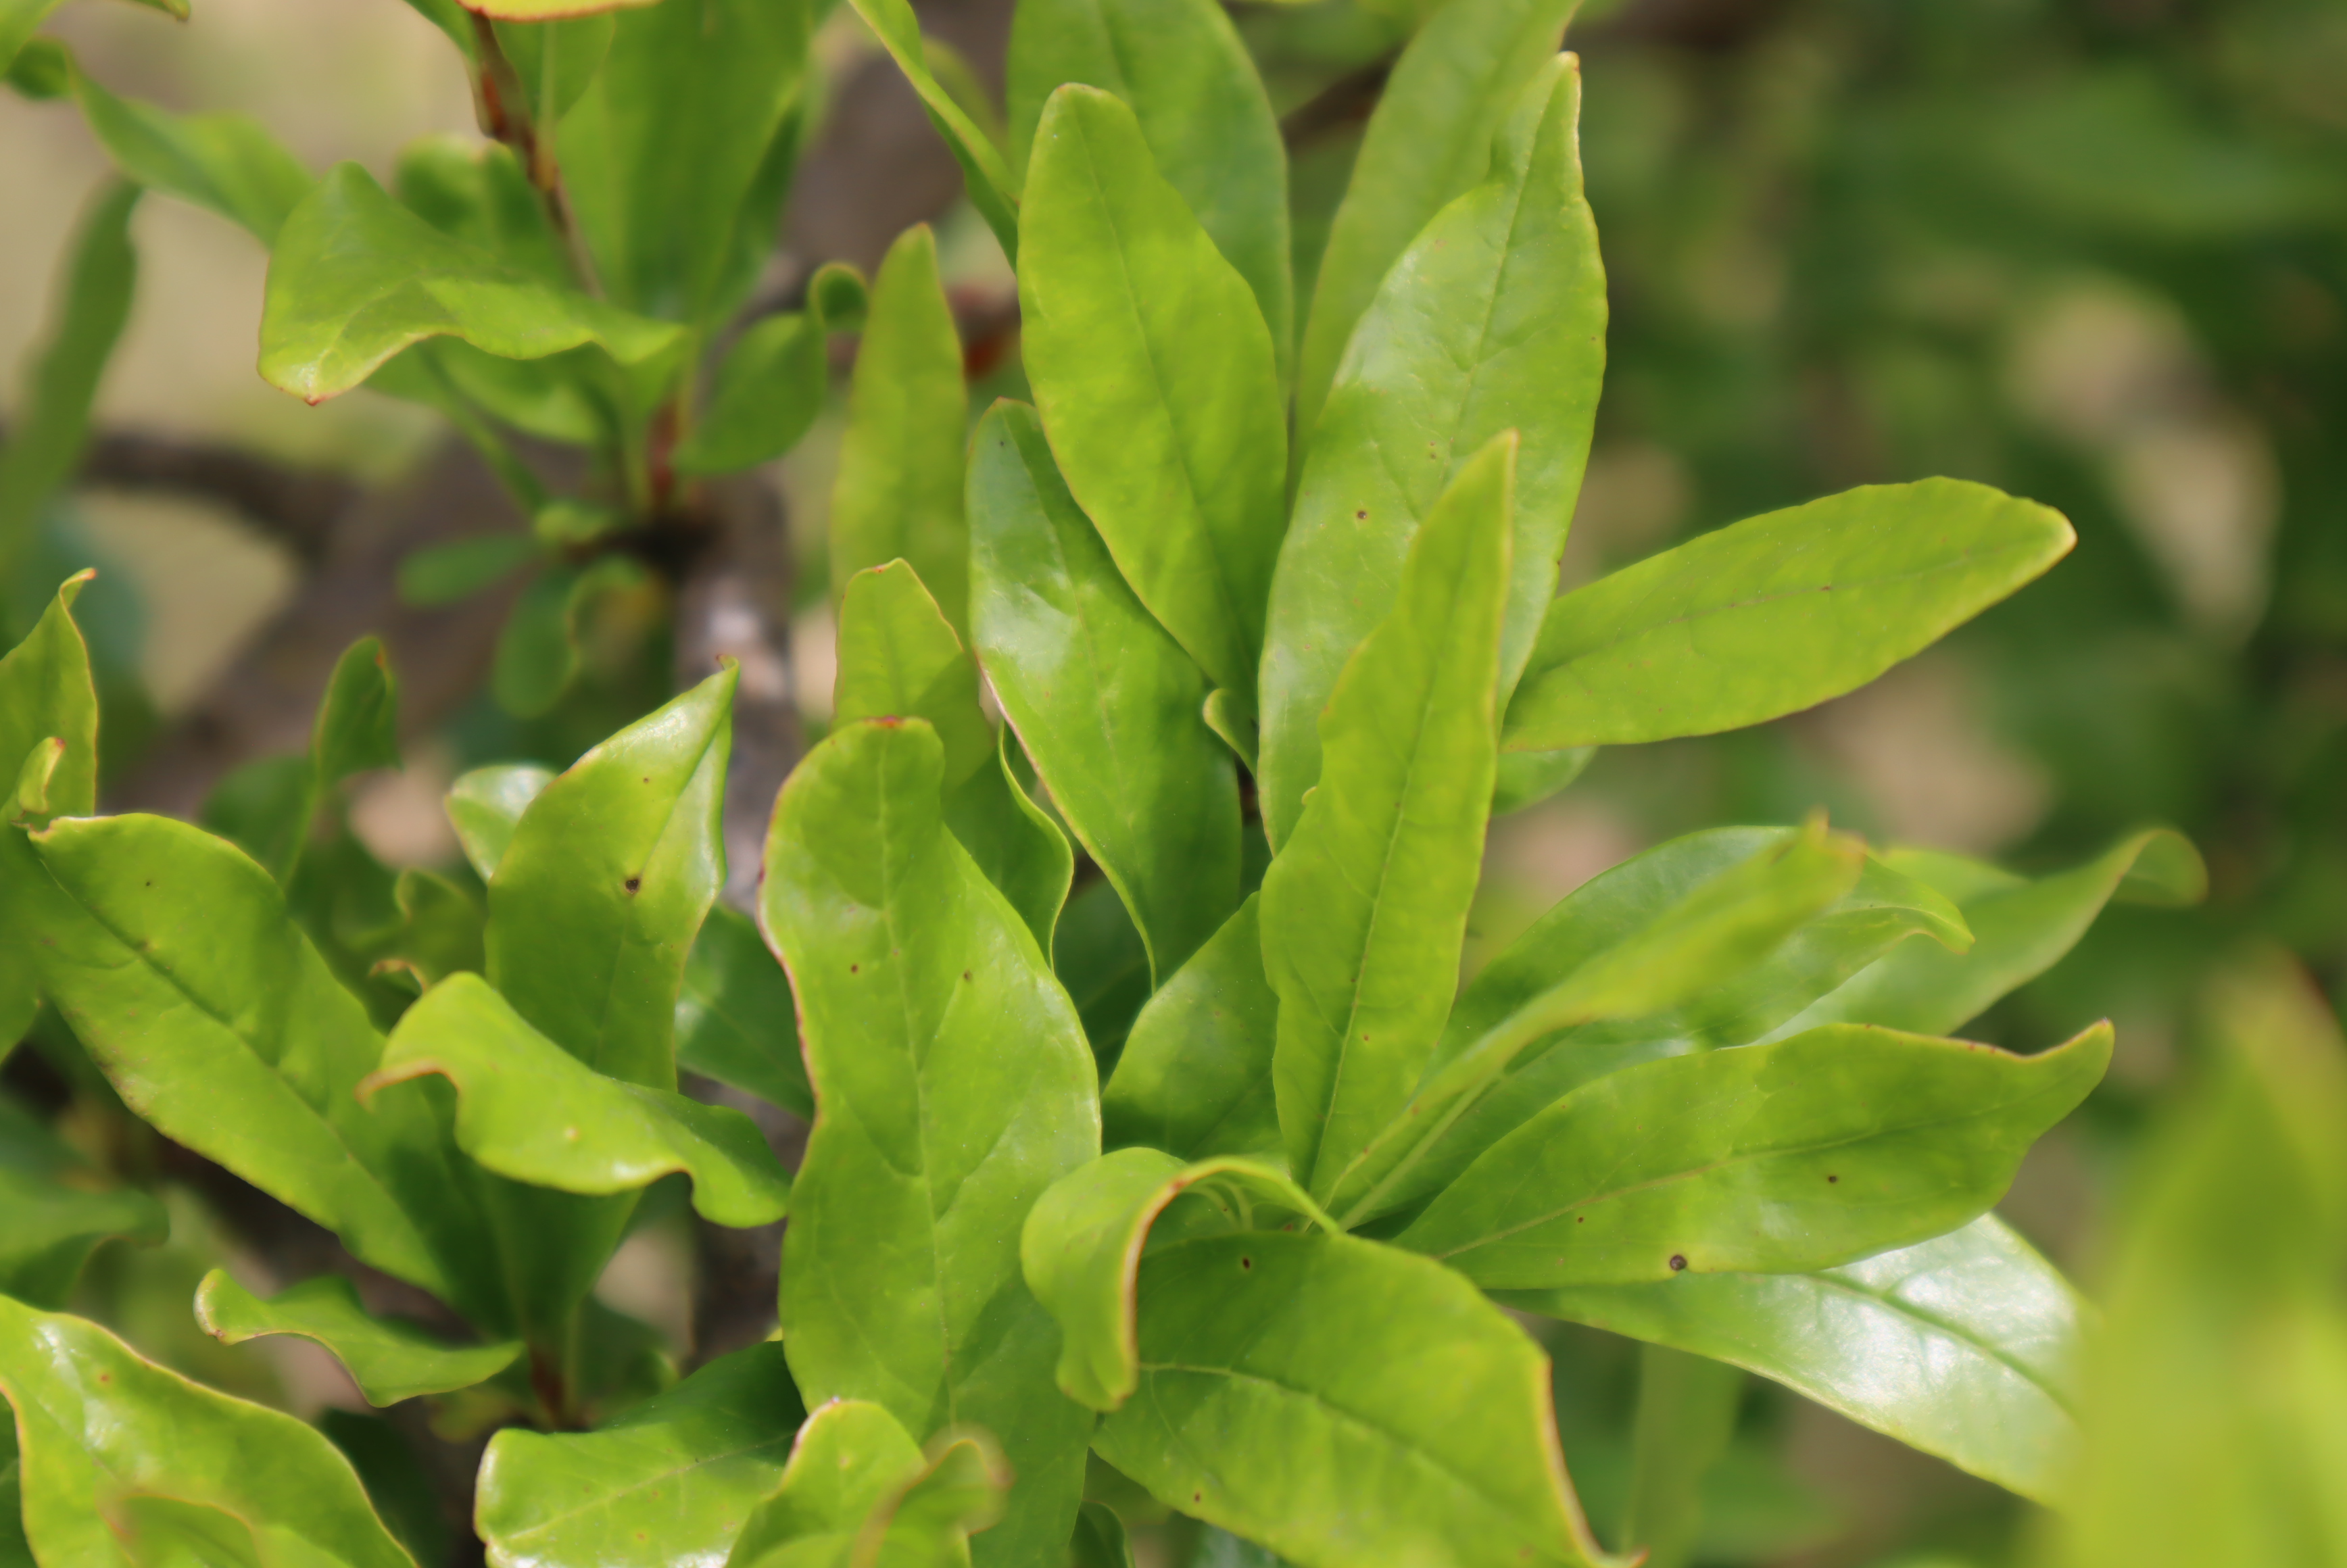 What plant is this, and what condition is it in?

pomegranate, aphids, coniella granati
